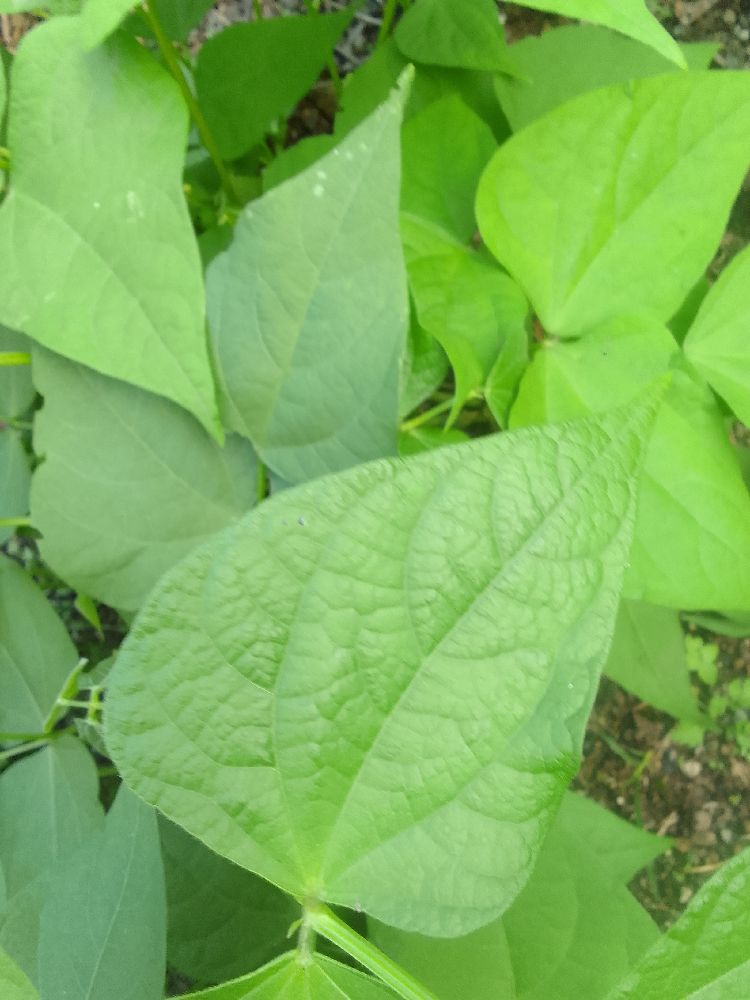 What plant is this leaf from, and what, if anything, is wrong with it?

common bean, healthy
